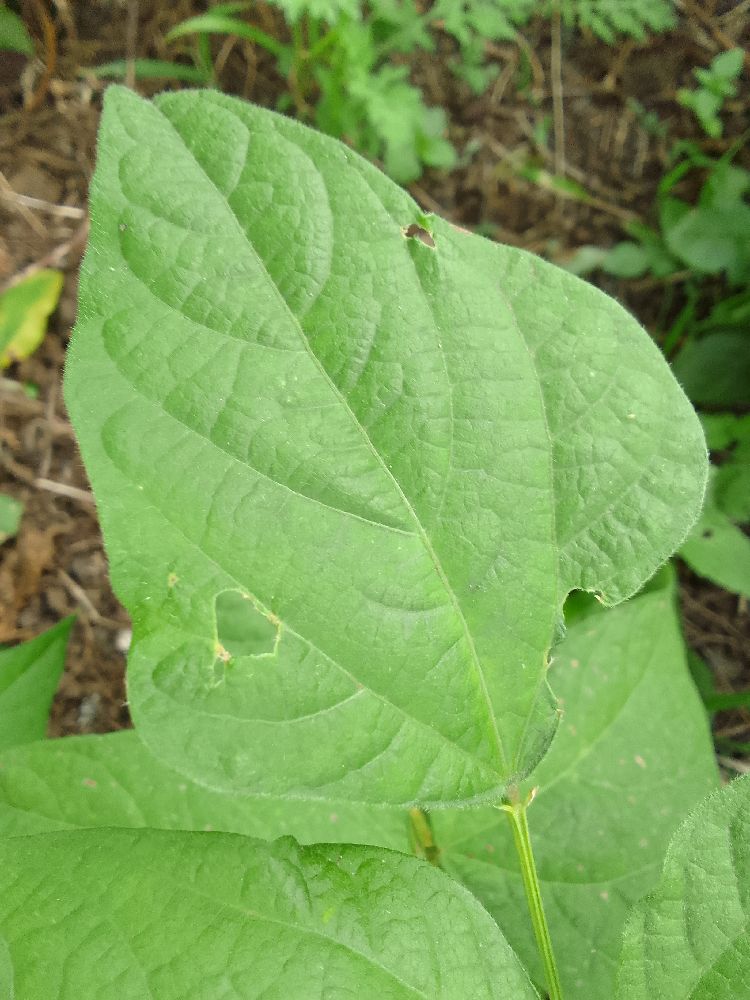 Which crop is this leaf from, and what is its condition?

common bean, healthy
